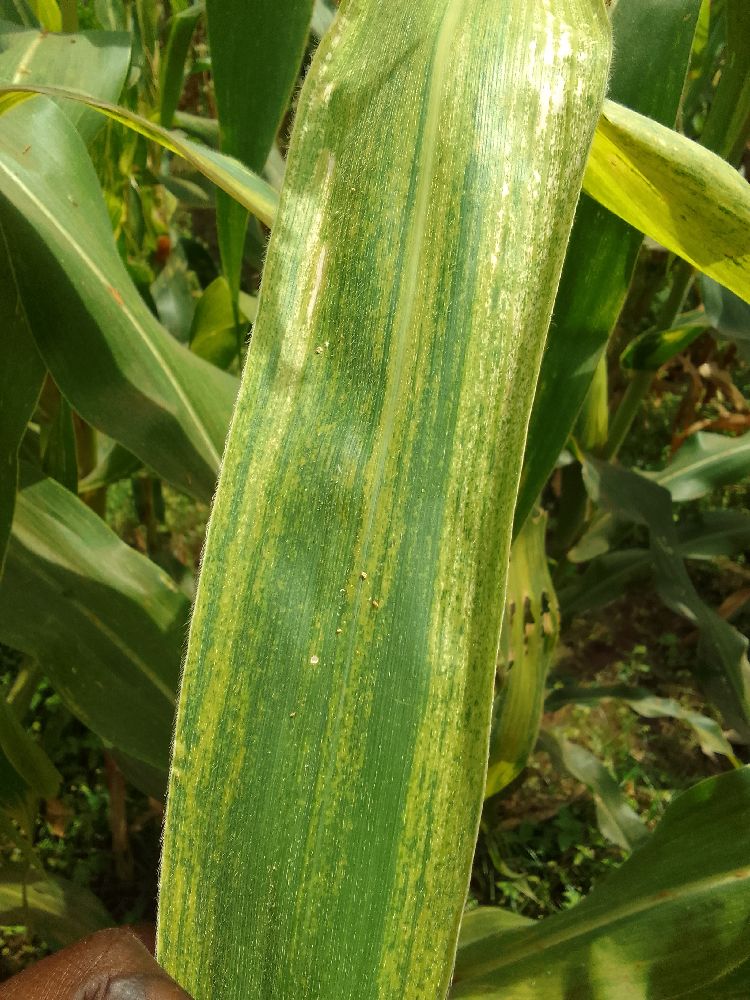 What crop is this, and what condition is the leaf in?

maize, maize lethal necrosis
